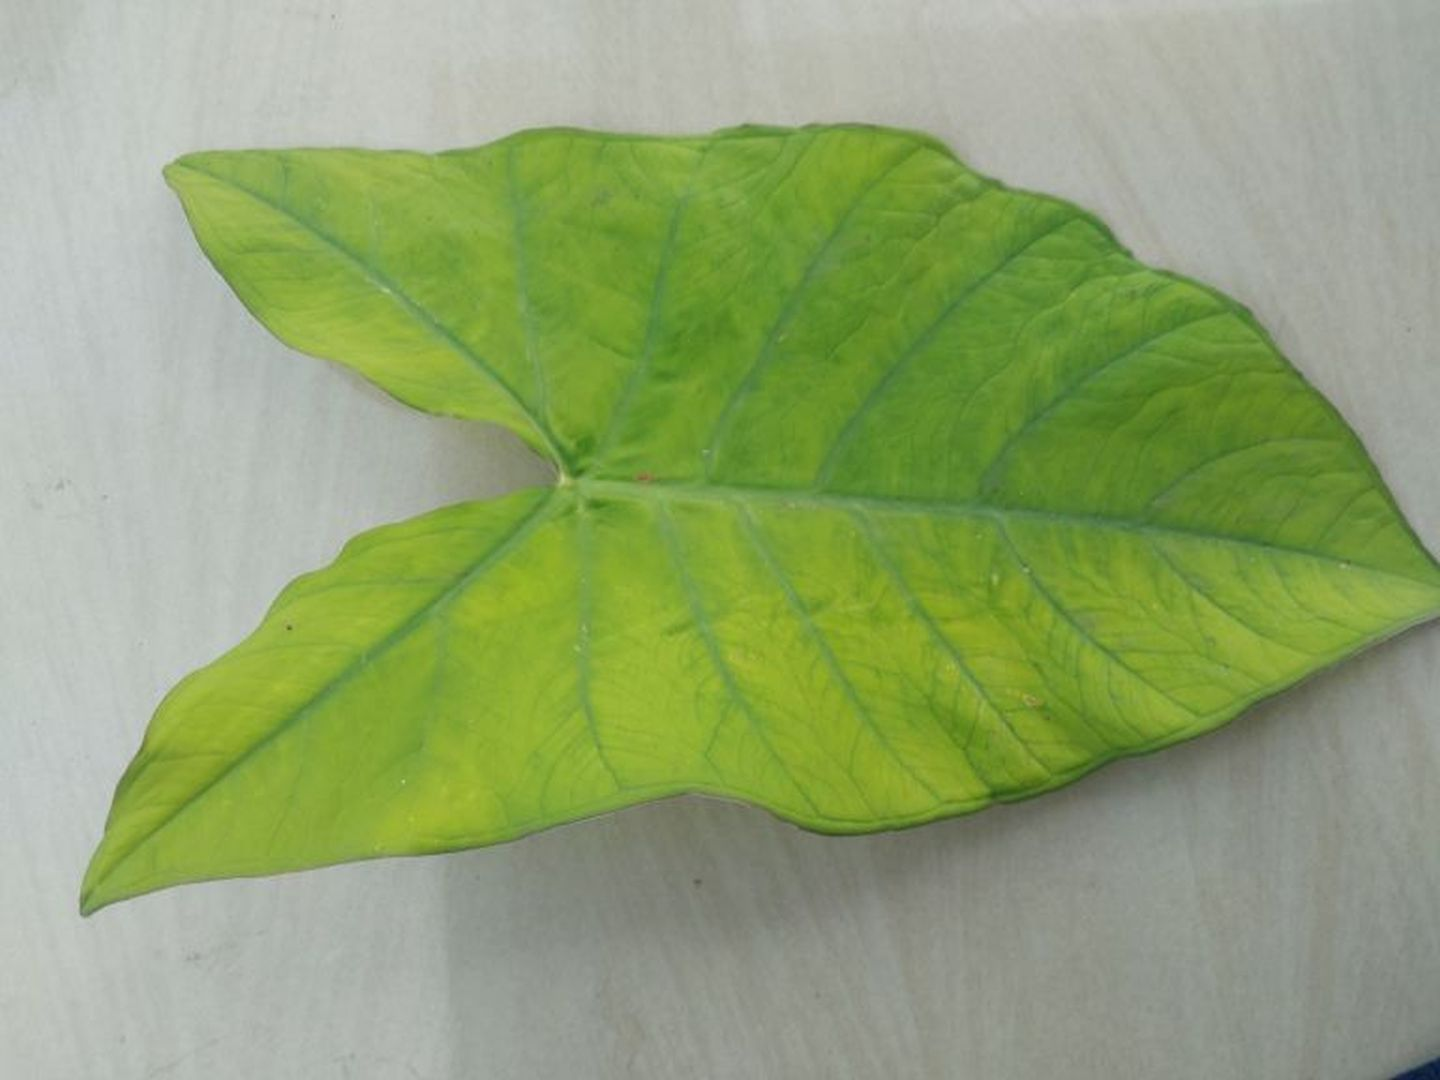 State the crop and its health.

taro, mosaic
